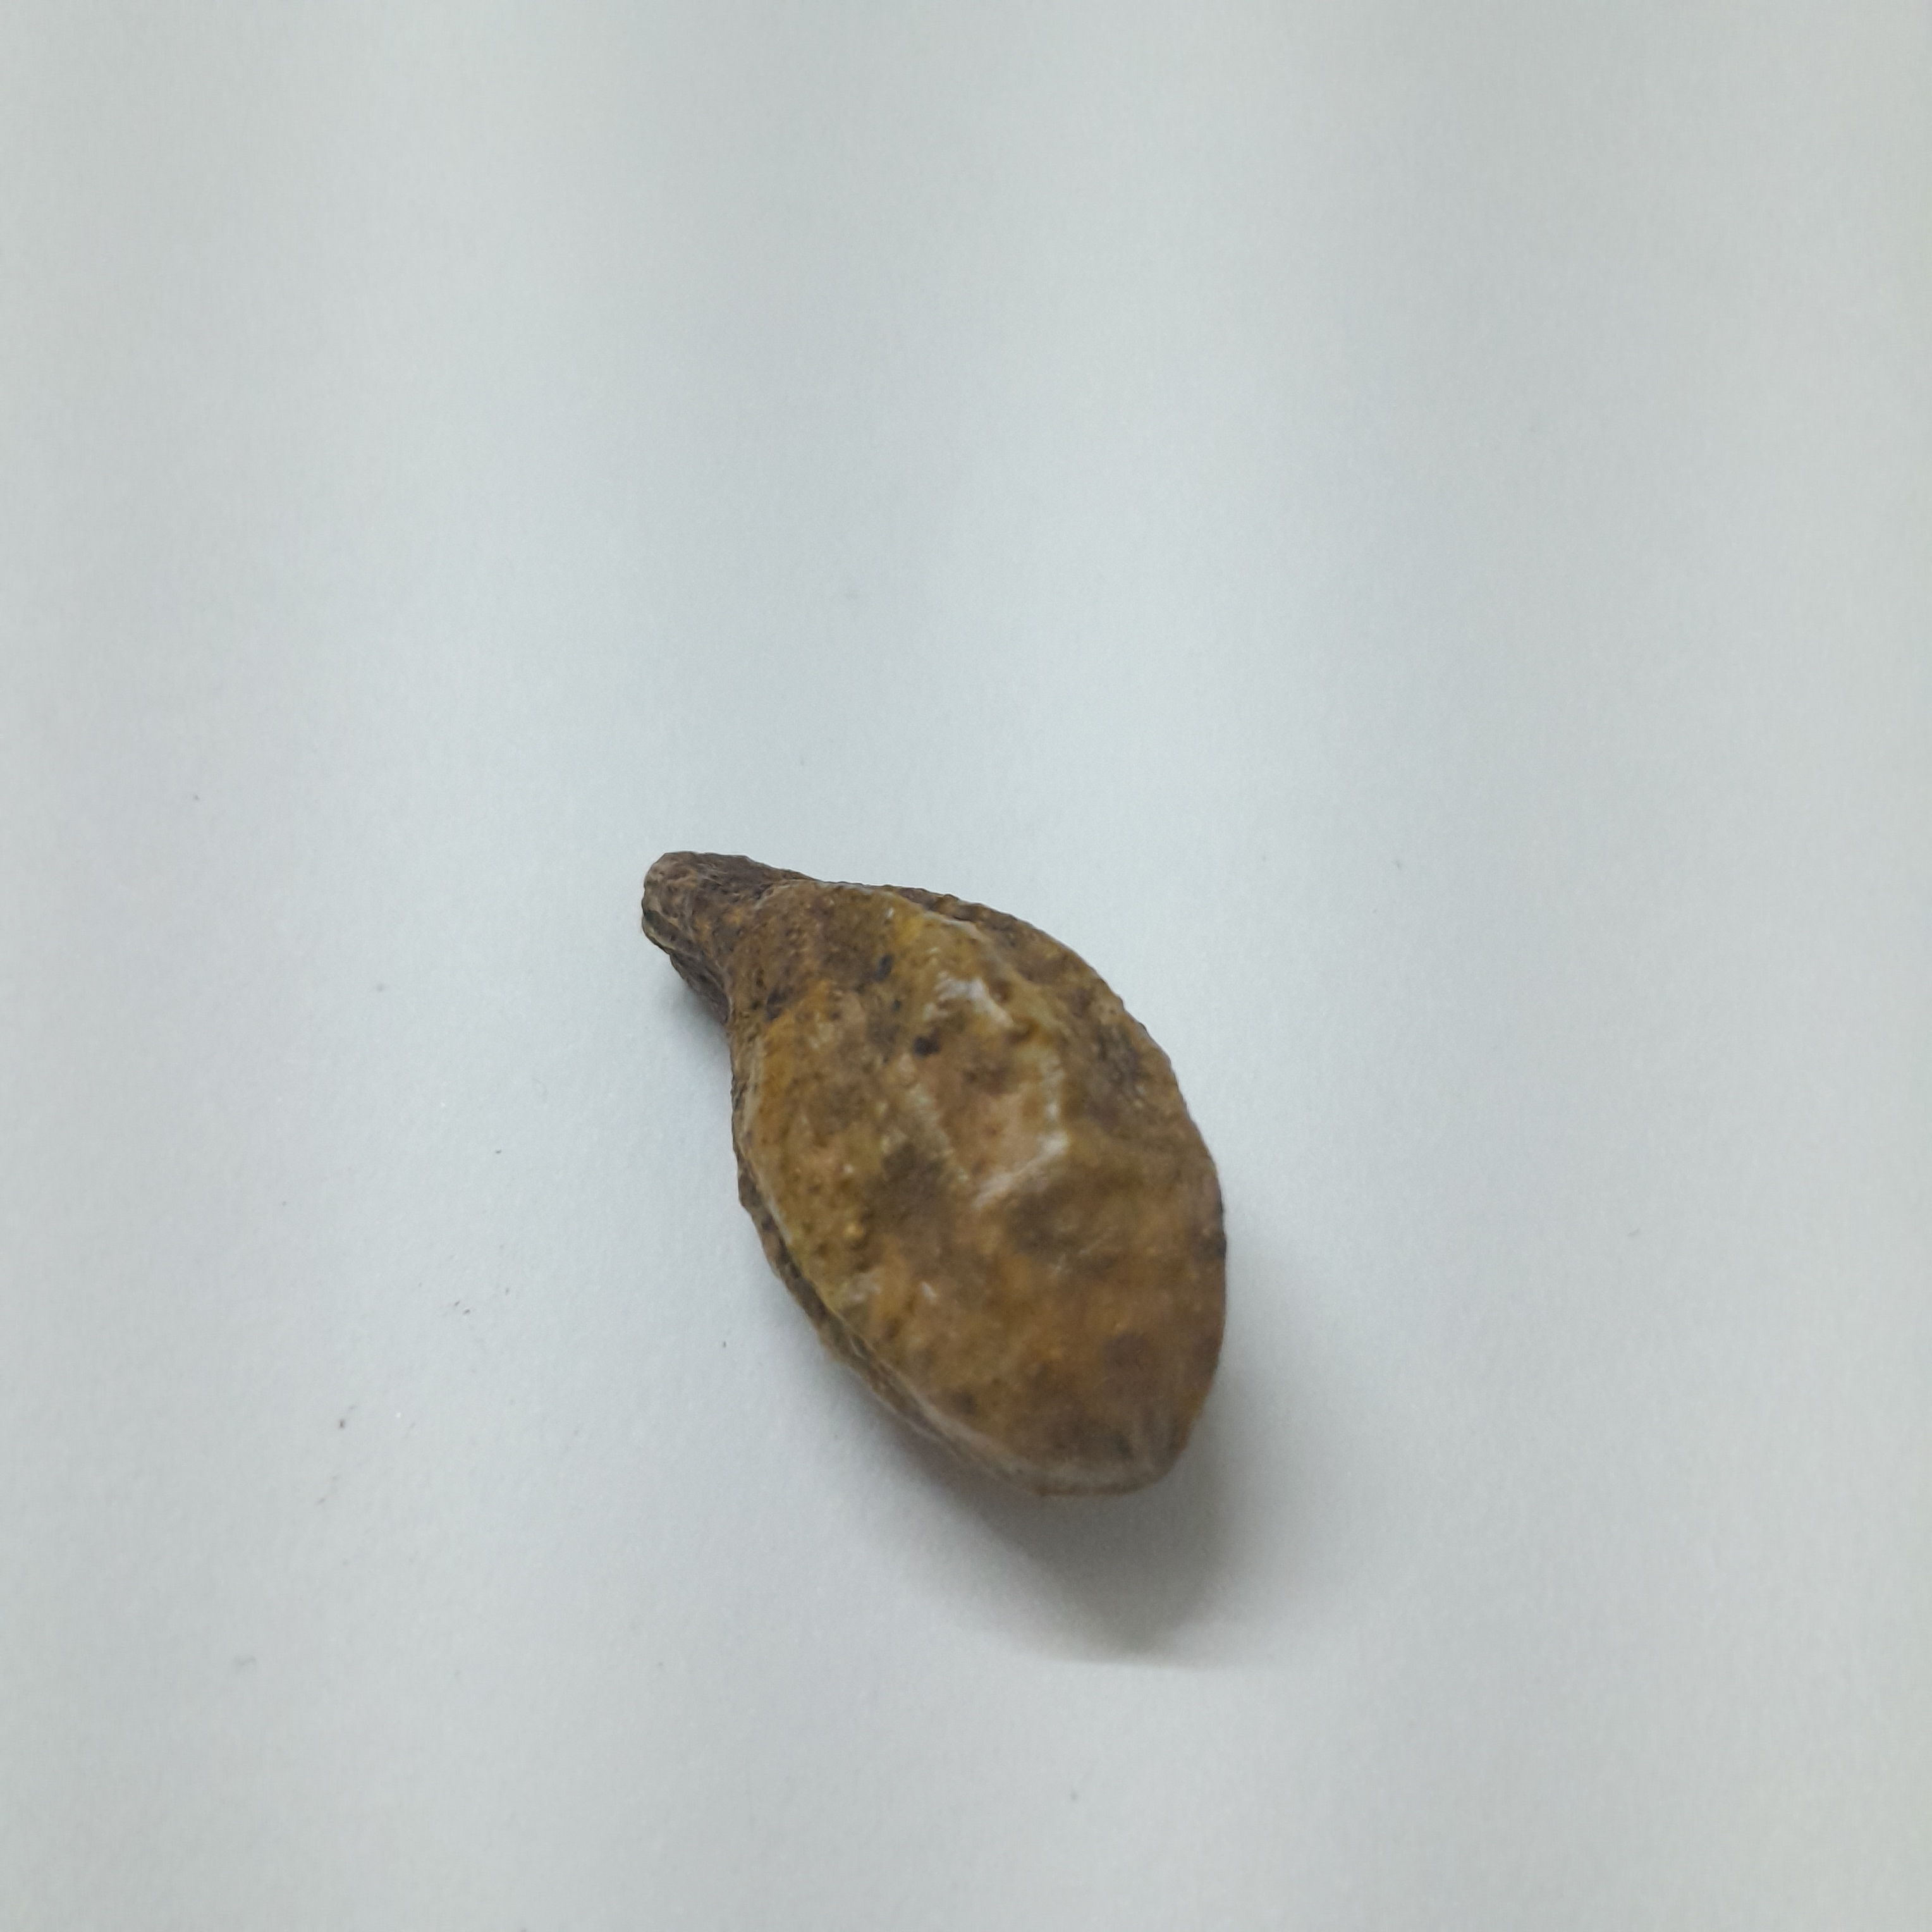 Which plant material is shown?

hirdaa
